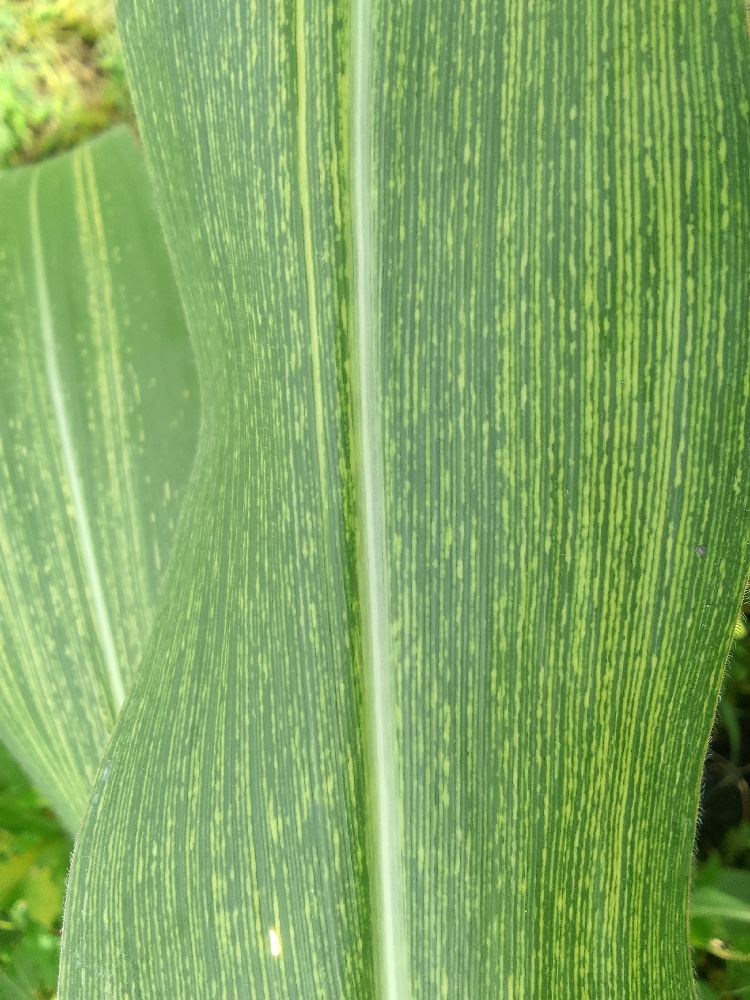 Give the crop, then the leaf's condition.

maize, maize streak virus
